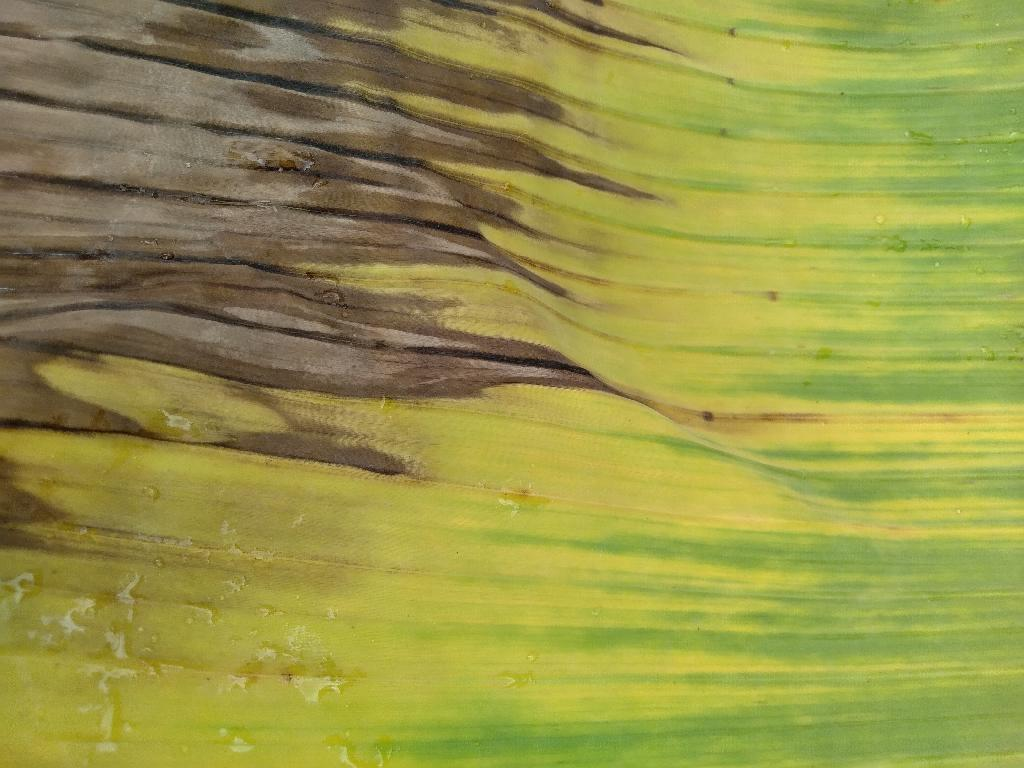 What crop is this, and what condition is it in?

banana, fusarium wilt race 1
